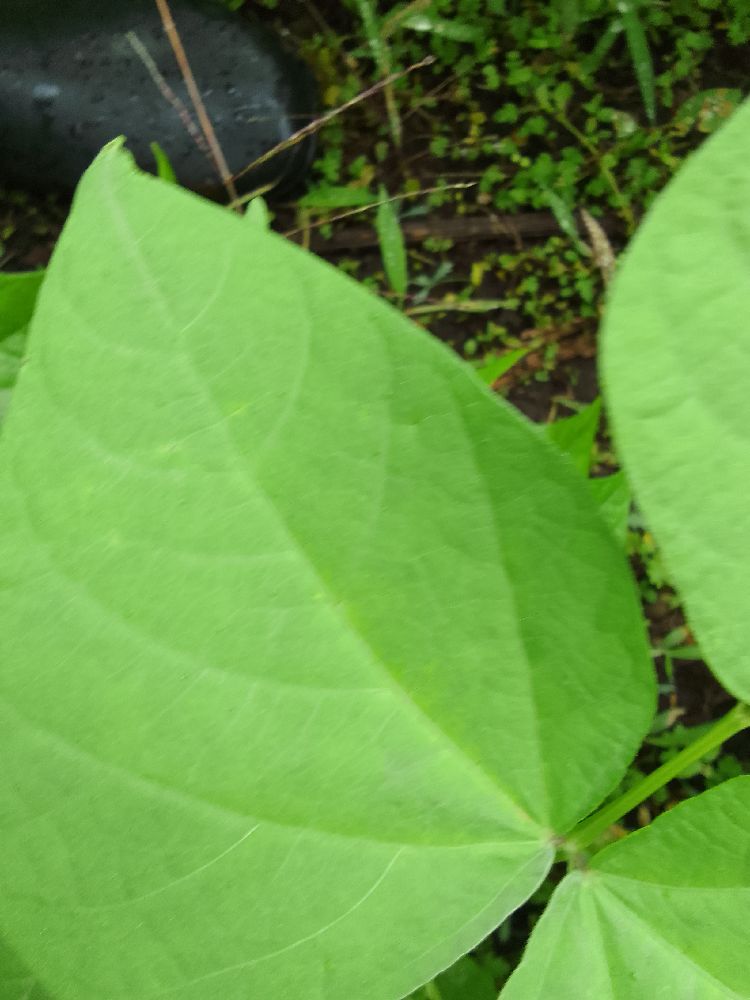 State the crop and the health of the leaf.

common bean, healthy
